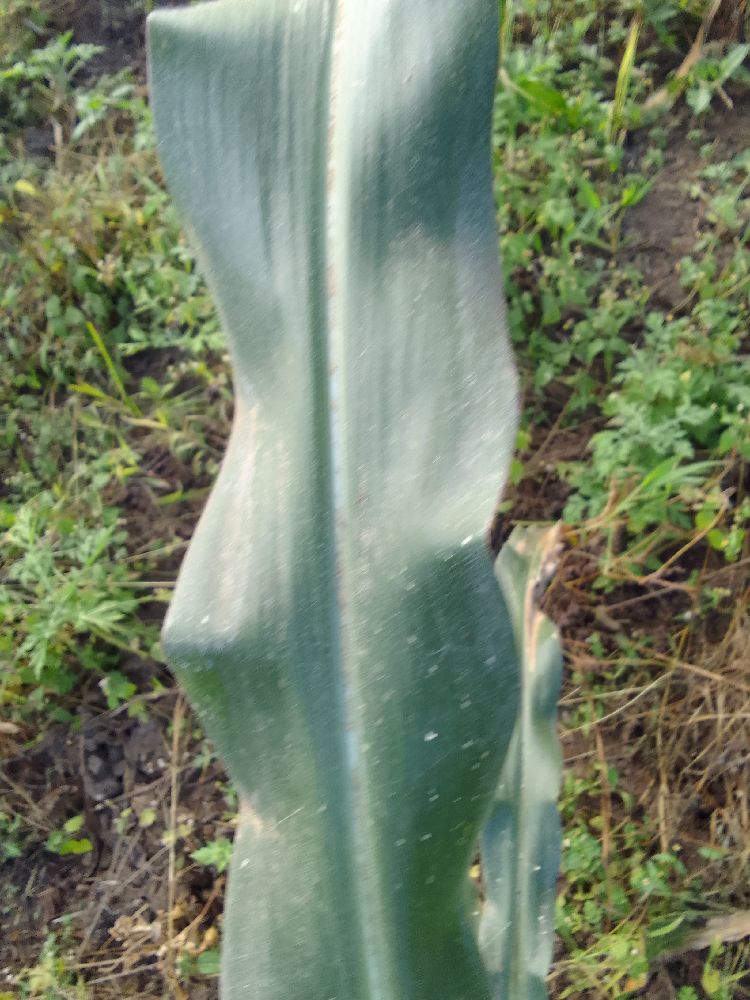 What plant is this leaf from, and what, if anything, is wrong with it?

maize, healthy
